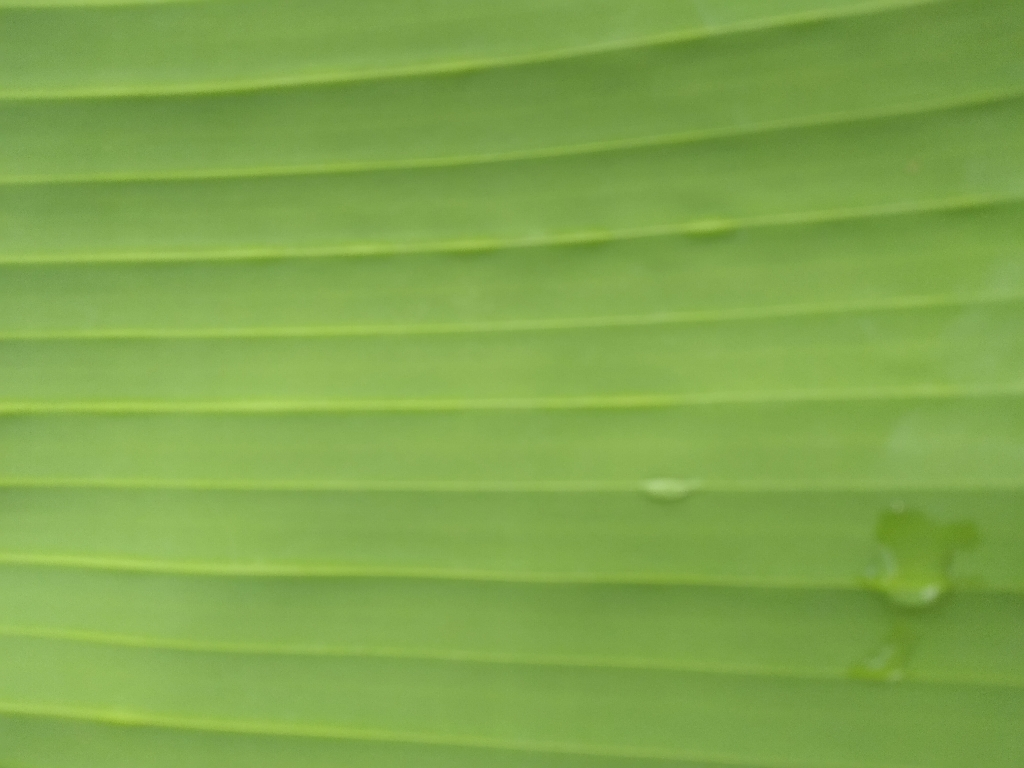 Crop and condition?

banana, healthy
